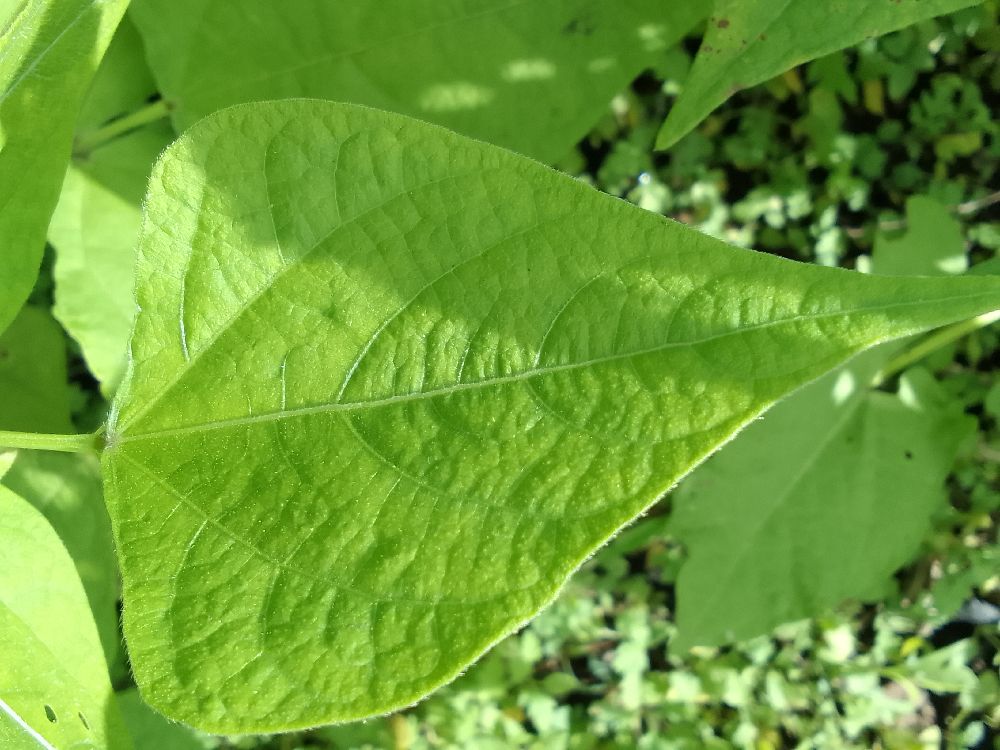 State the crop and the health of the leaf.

common bean, healthy
